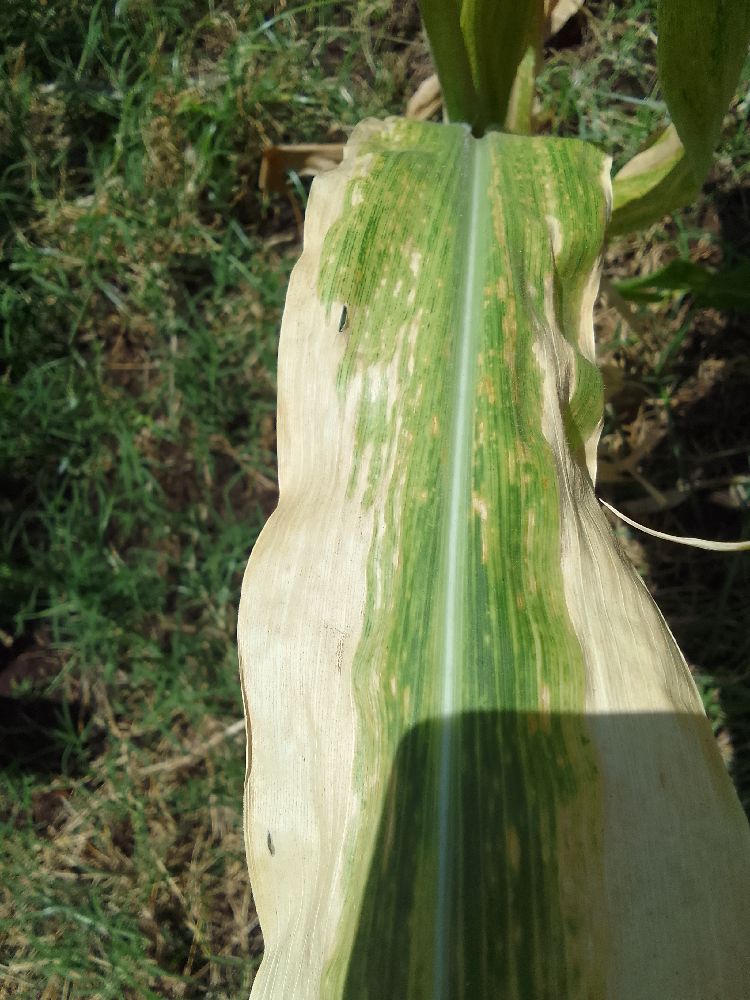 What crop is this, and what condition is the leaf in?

maize, maize lethal necrosis
